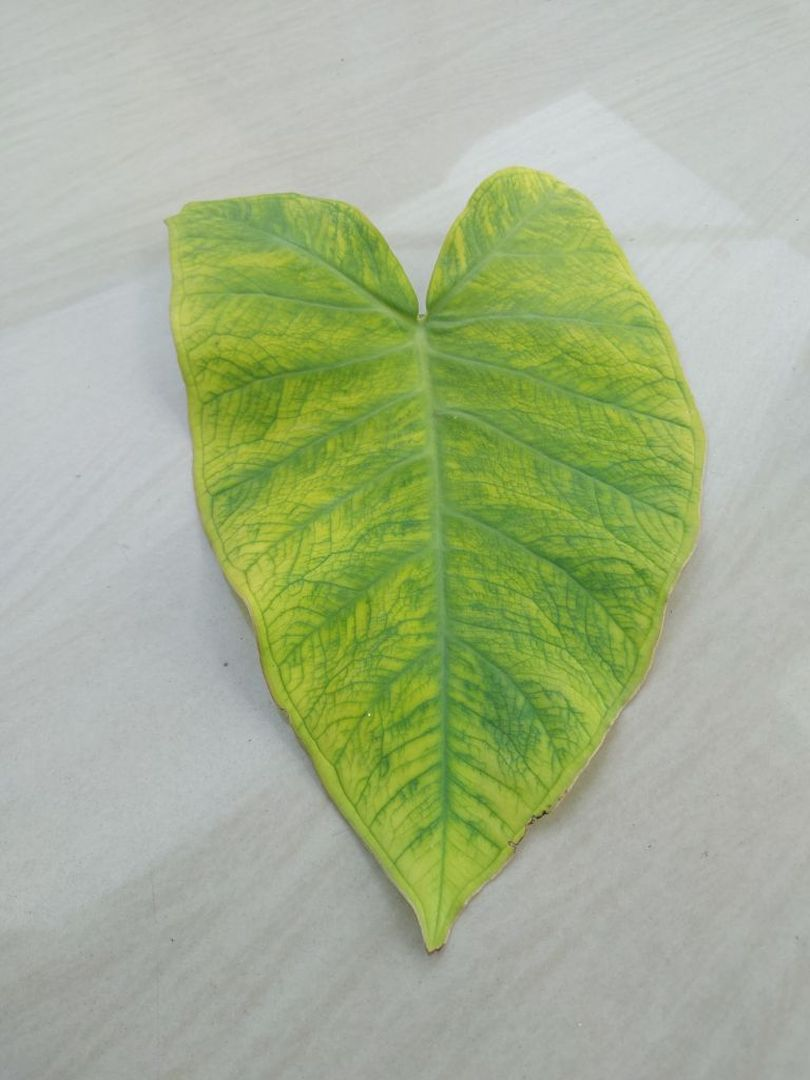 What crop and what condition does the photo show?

taro, mosaic
